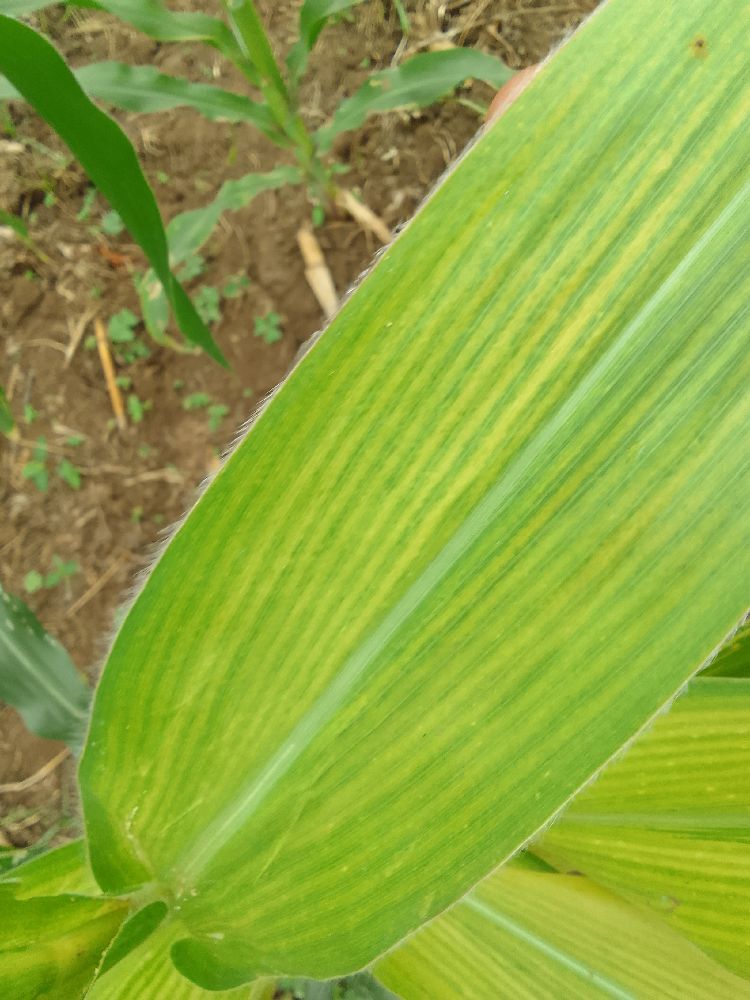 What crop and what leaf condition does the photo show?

maize, maize lethal necrosis
